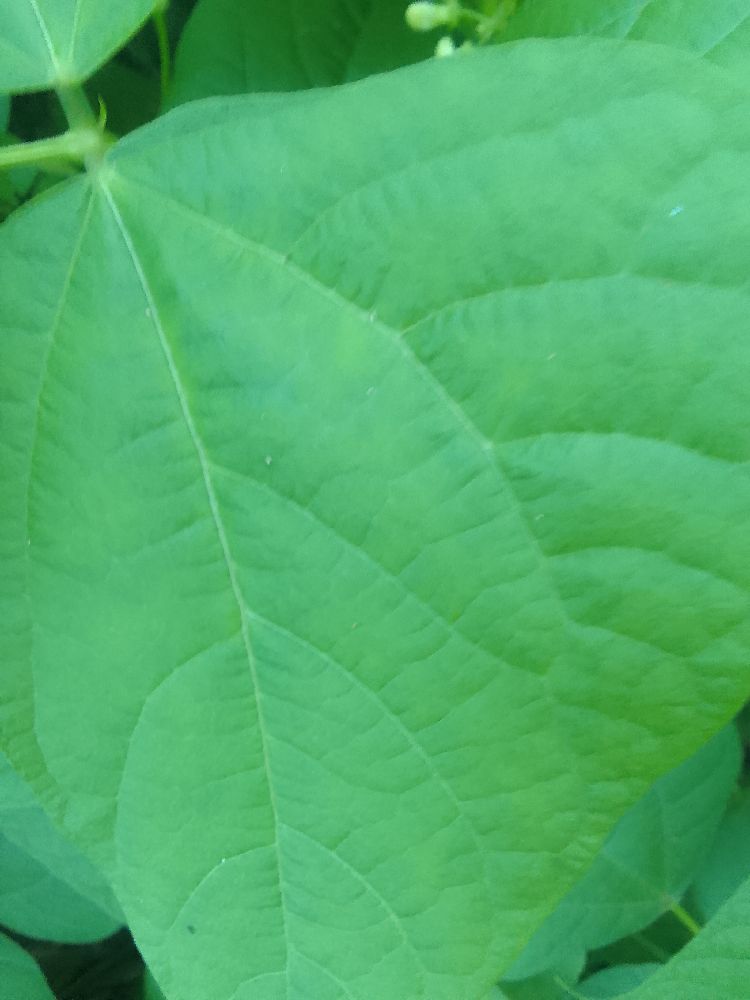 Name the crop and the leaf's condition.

common bean, healthy
